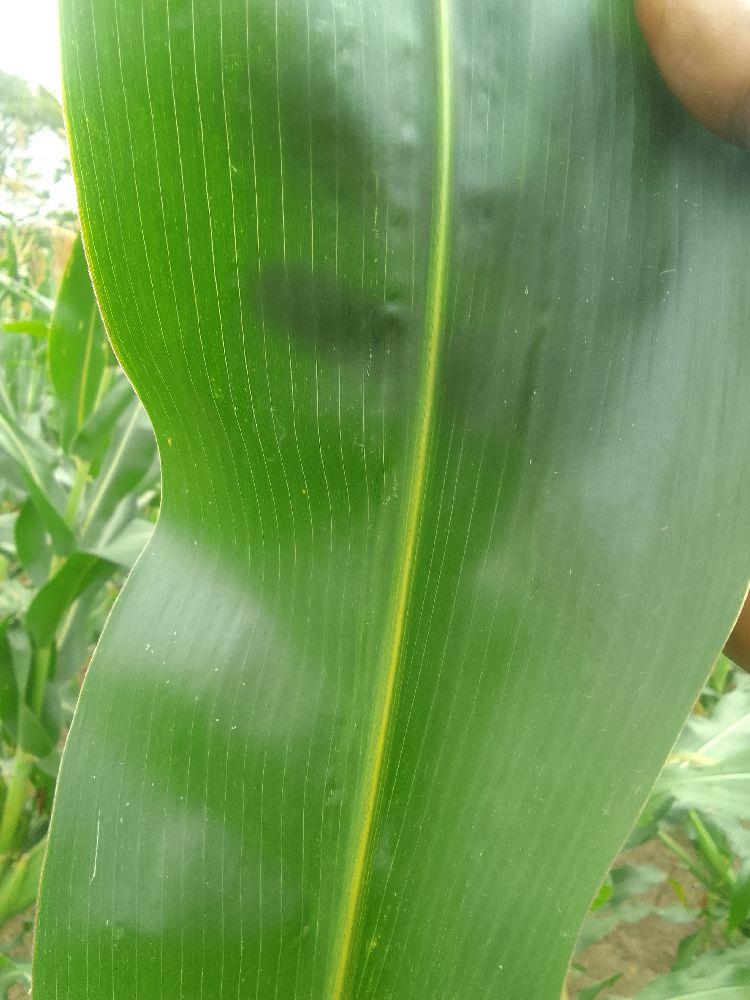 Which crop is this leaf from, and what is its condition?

maize, healthy
